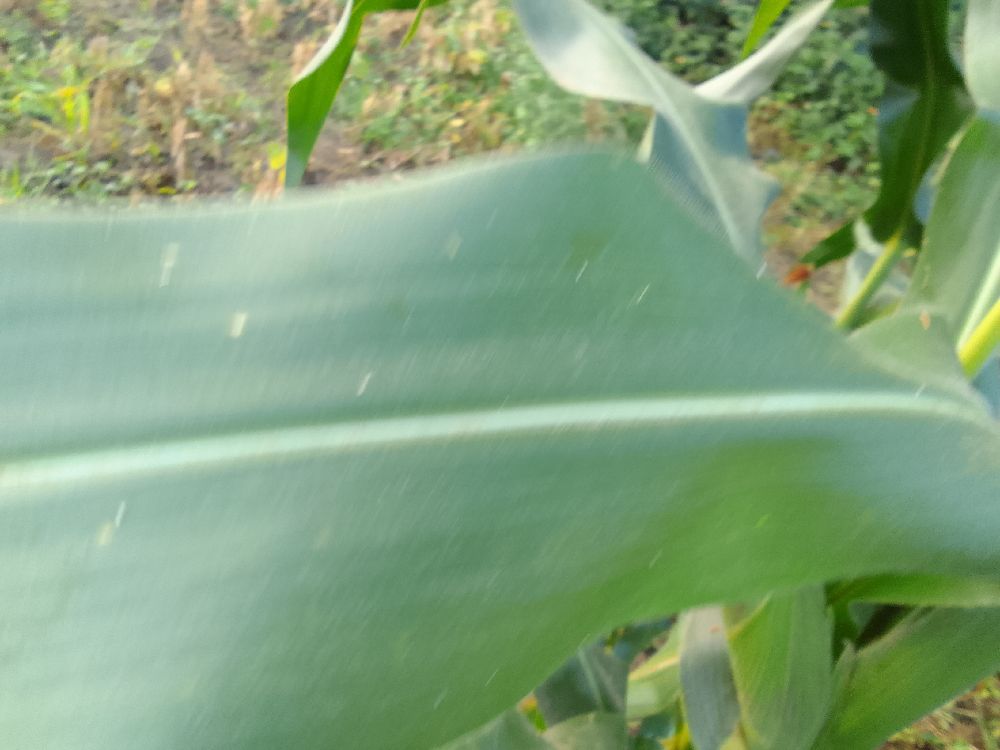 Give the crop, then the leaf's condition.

maize, healthy
